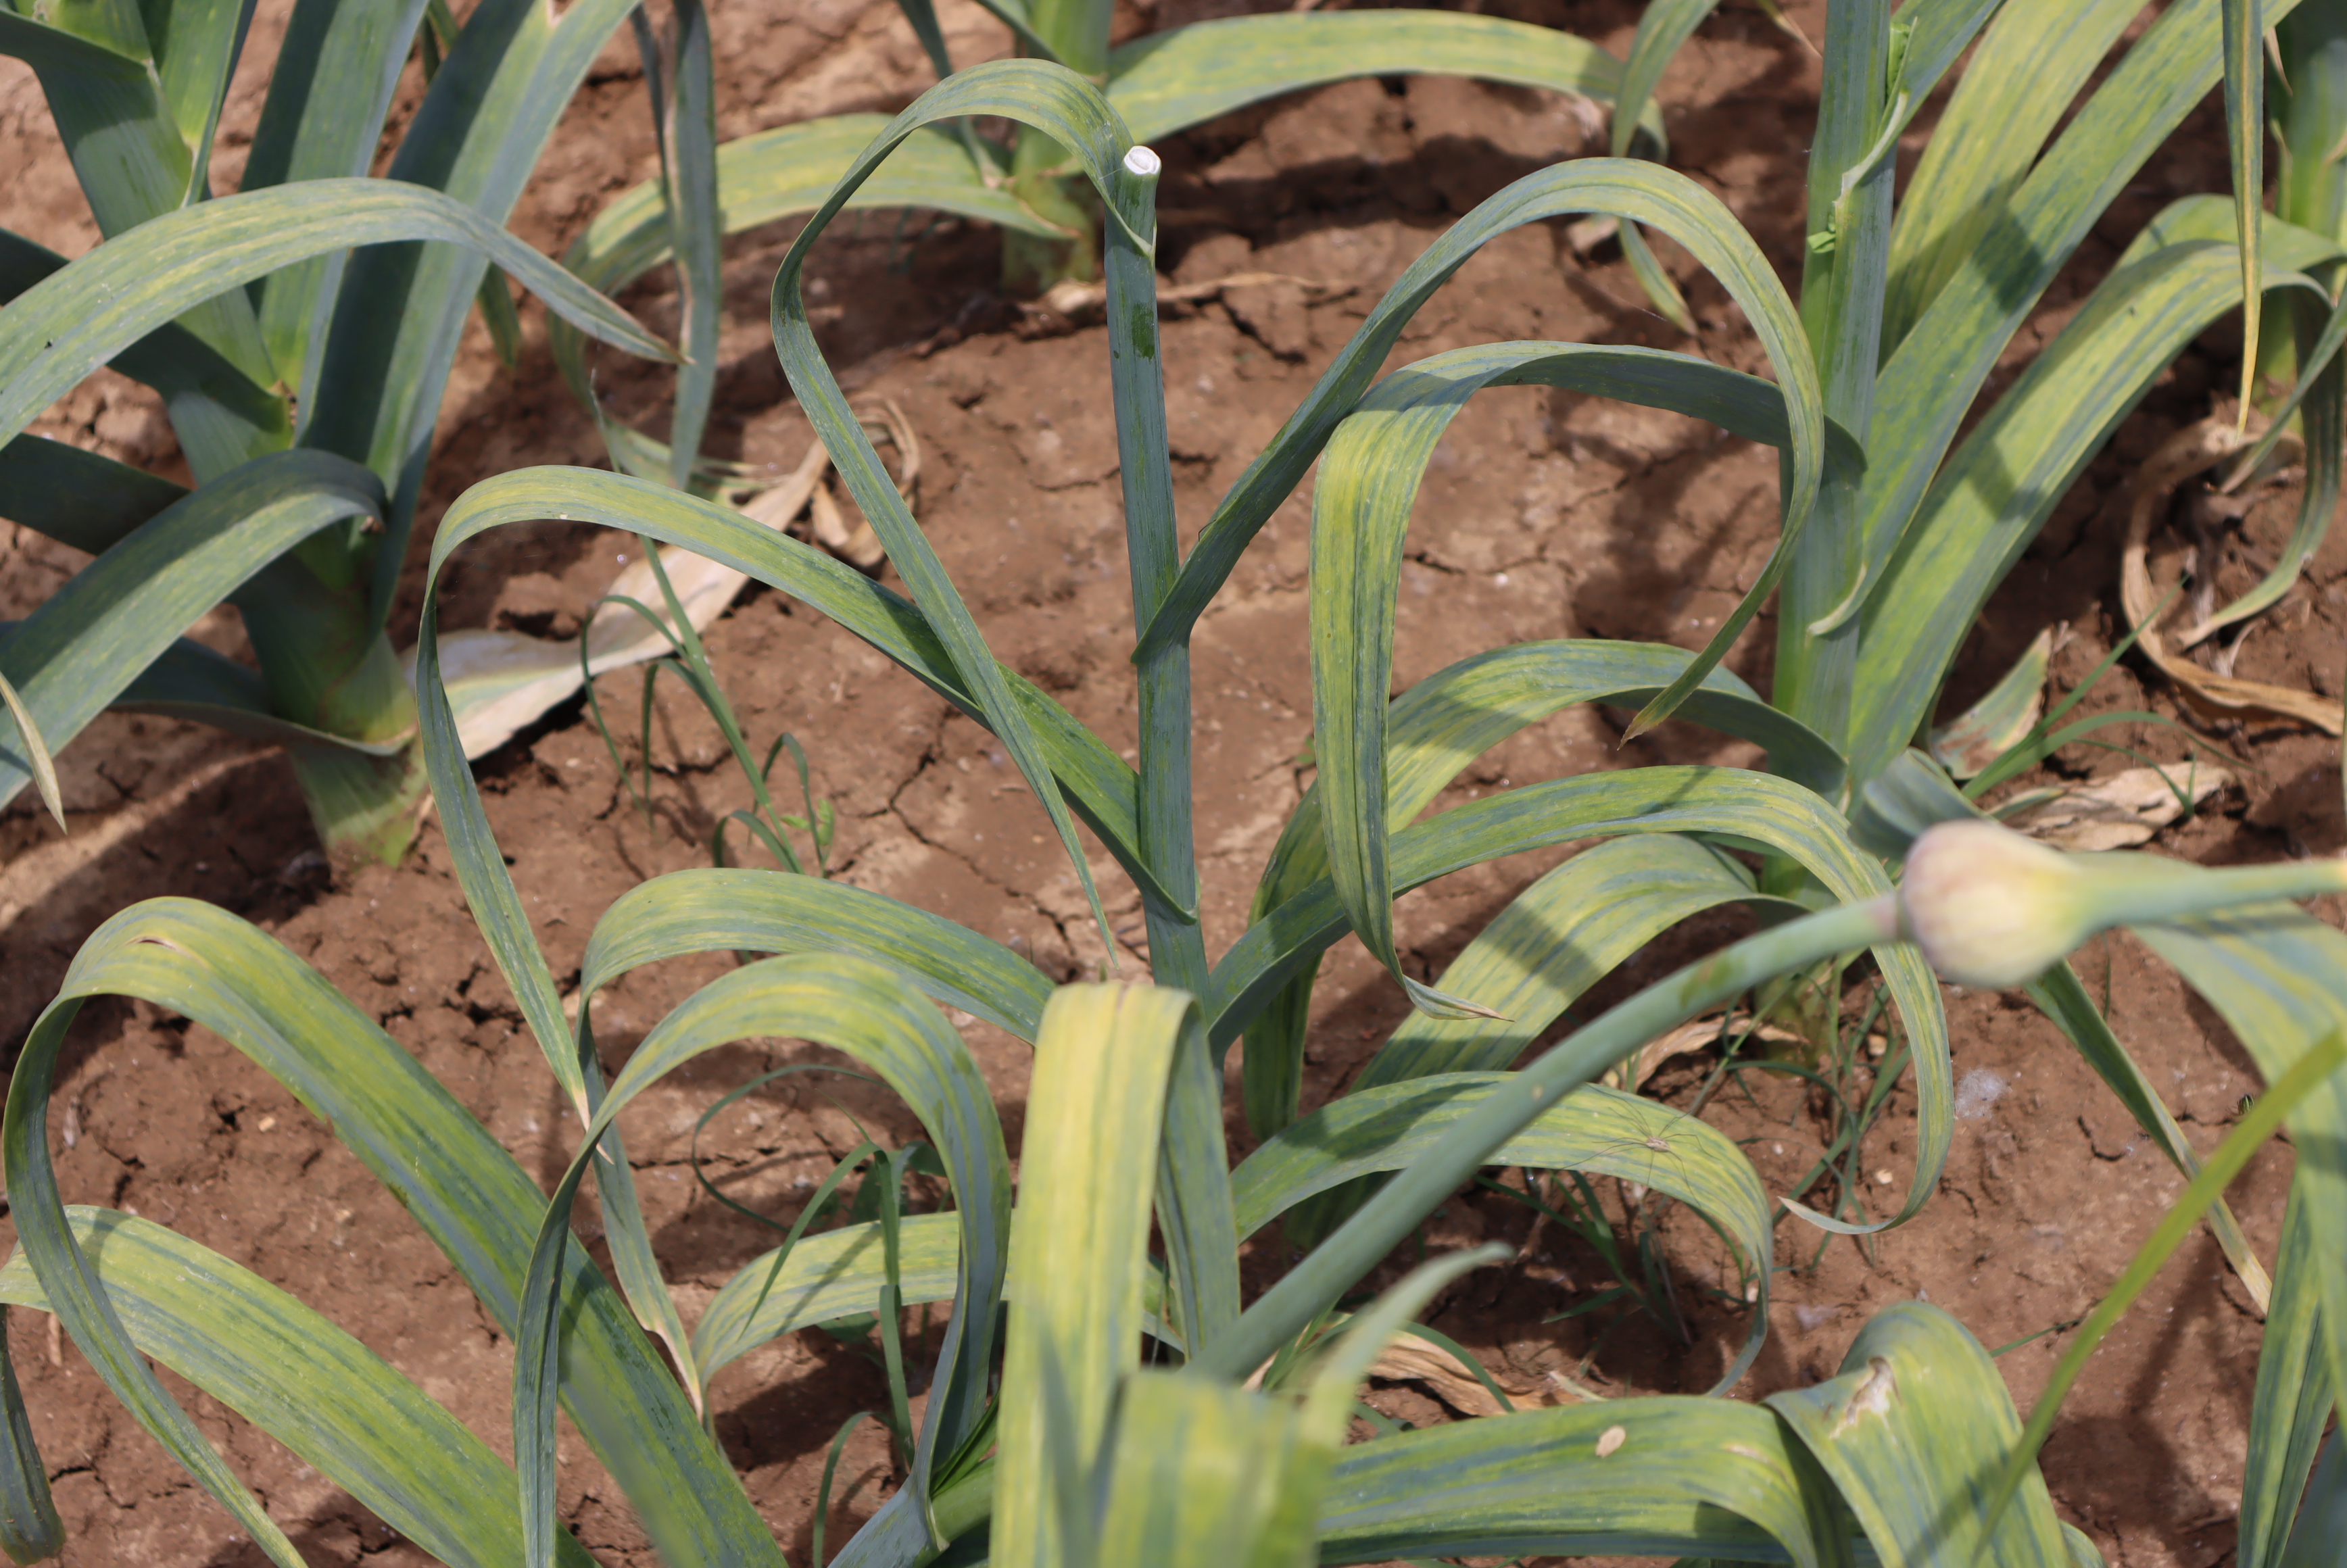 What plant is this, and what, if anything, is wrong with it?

elephant garlic, chlorosis, mechanical damage
